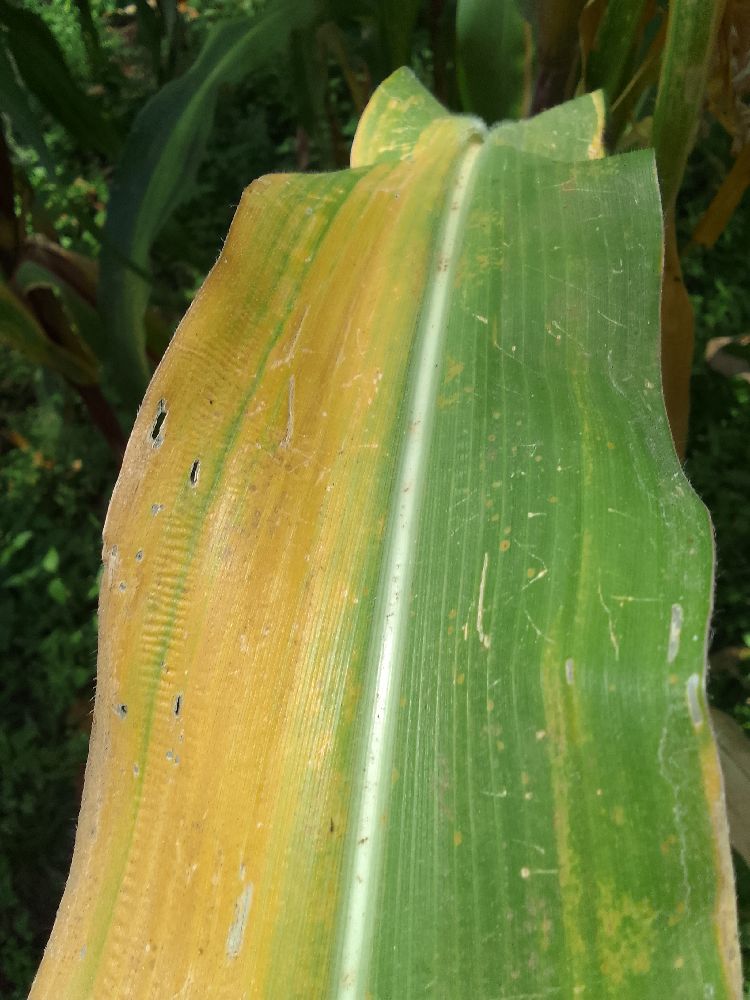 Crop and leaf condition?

maize, maize lethal necrosis
